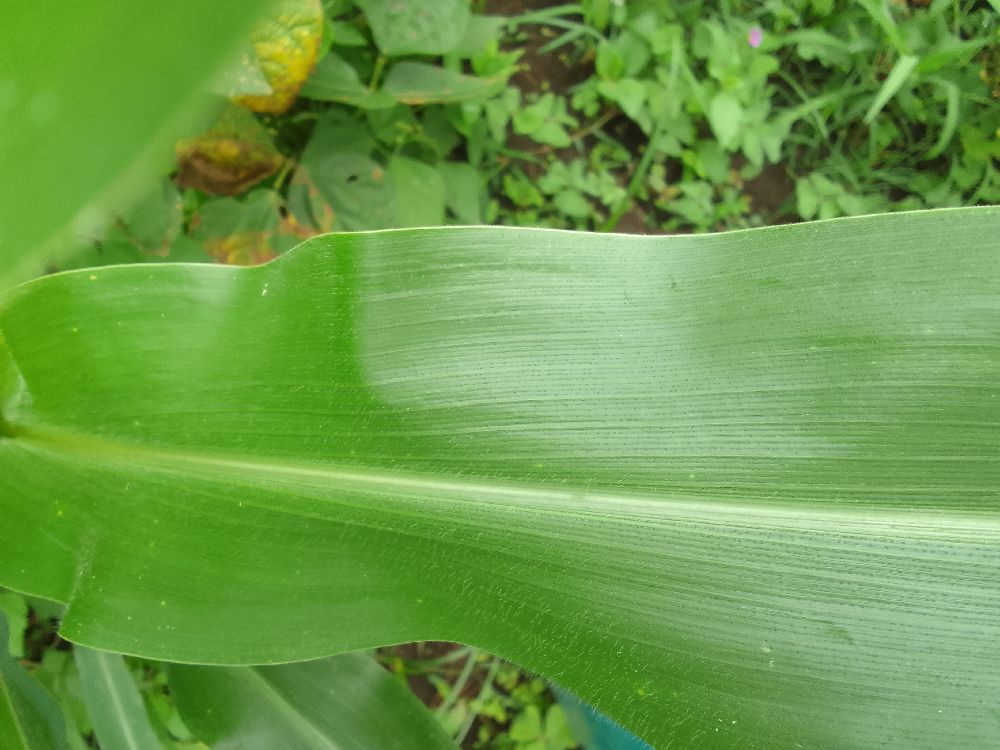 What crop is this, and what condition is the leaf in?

maize, healthy
